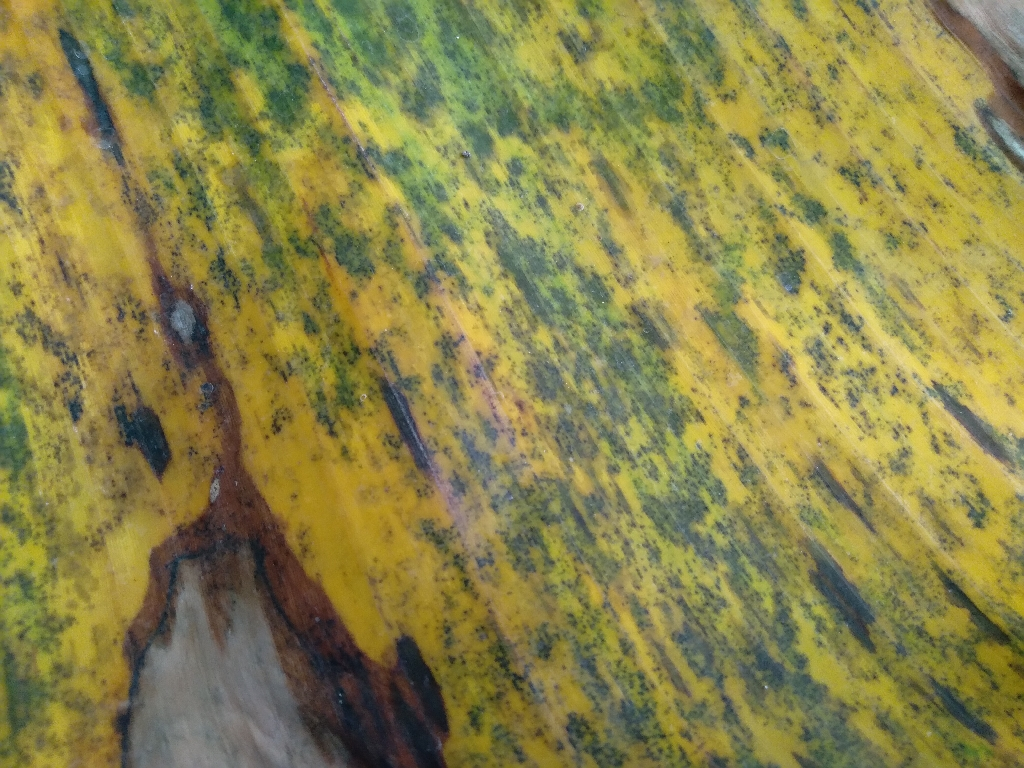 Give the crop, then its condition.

banana, black sigatoka
